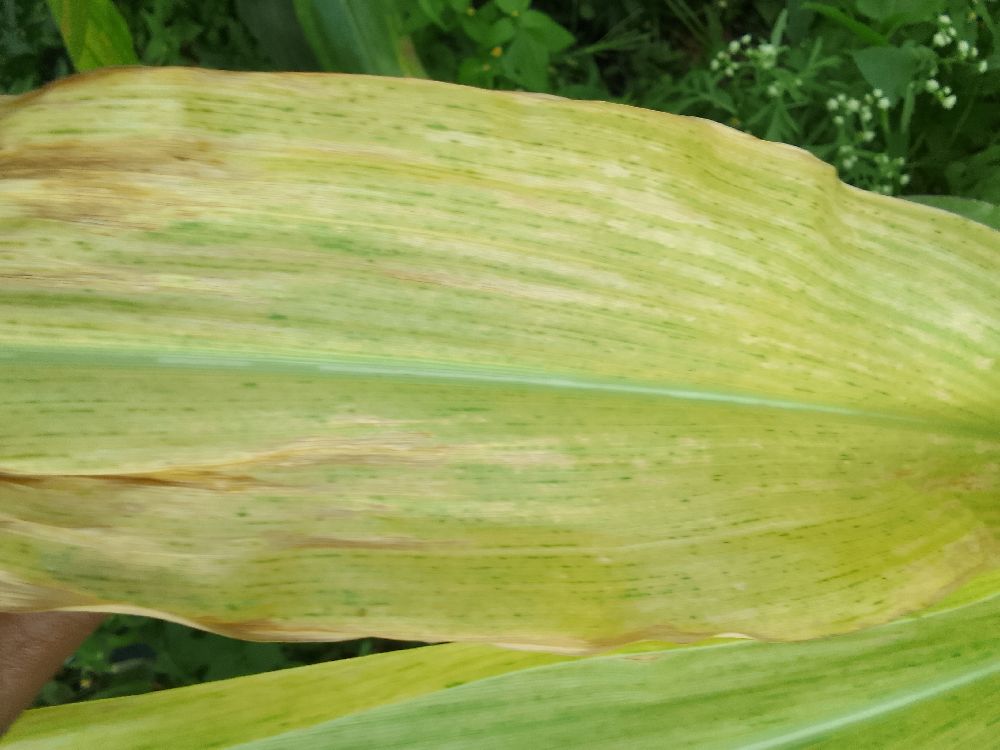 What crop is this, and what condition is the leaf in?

maize, maize lethal necrosis
